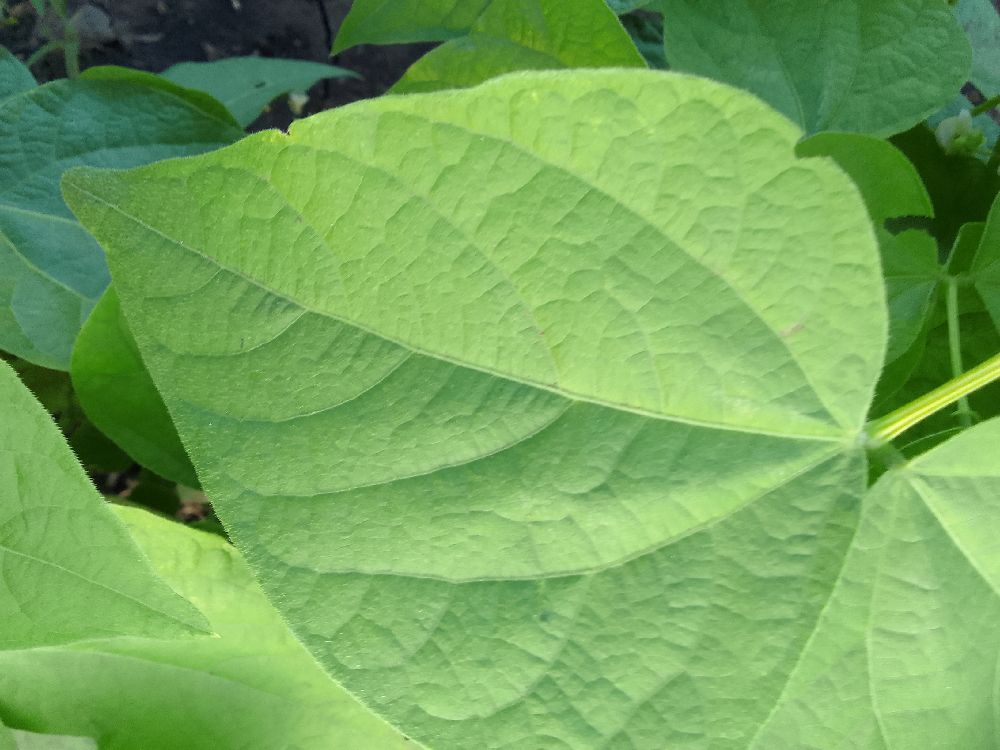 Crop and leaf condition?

common bean, healthy
